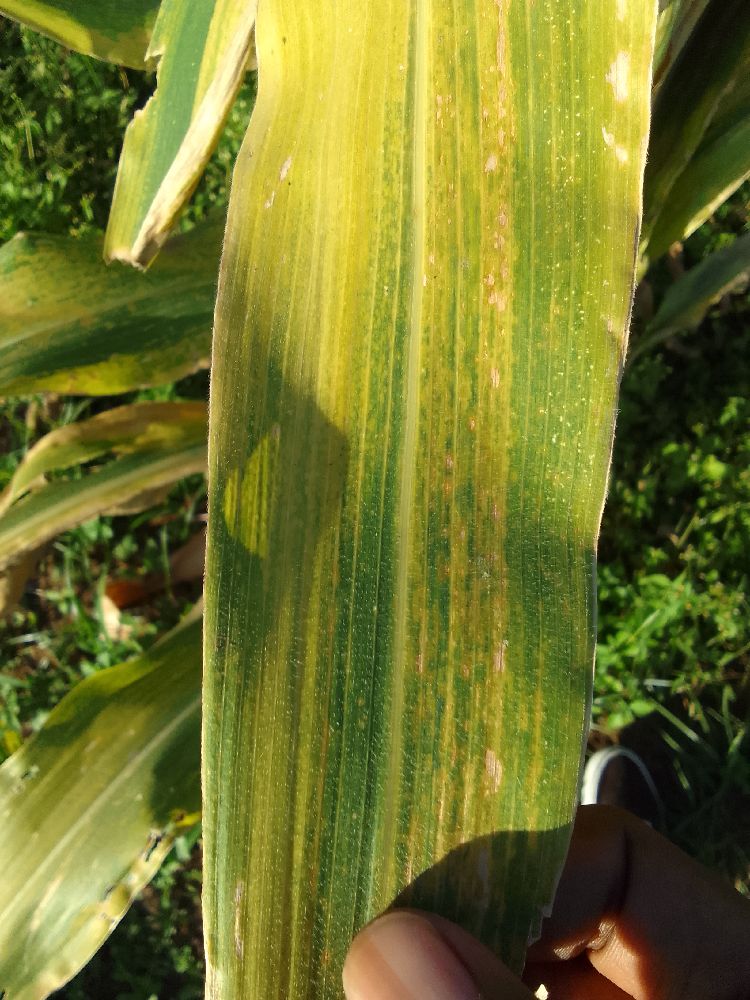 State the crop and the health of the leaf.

maize, maize lethal necrosis
